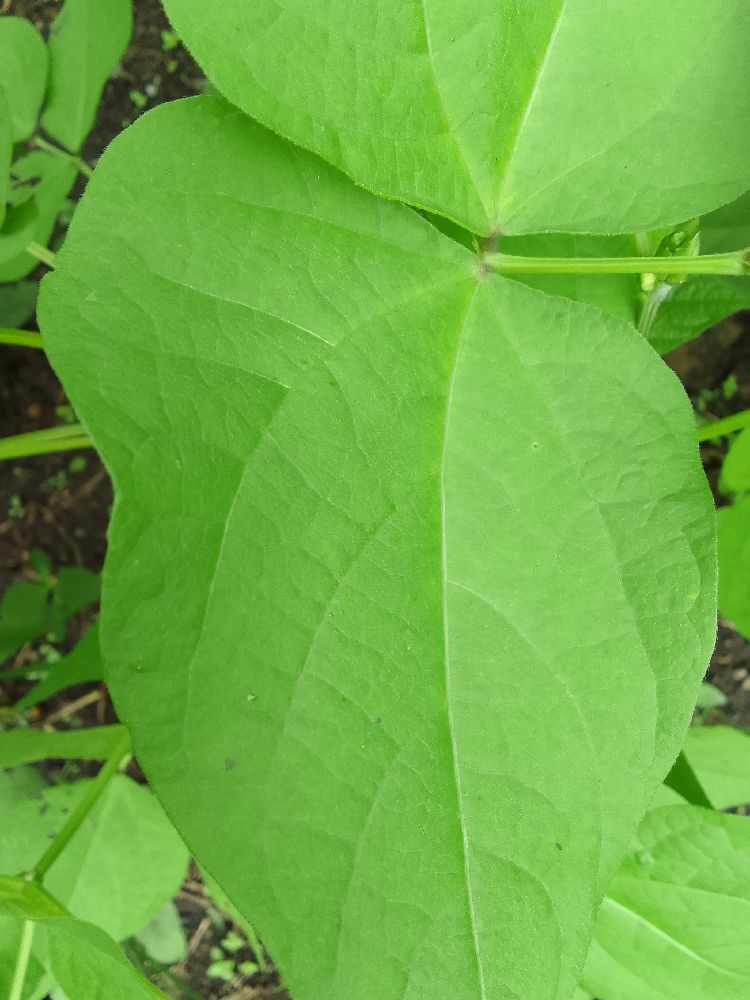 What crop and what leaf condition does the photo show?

common bean, healthy
